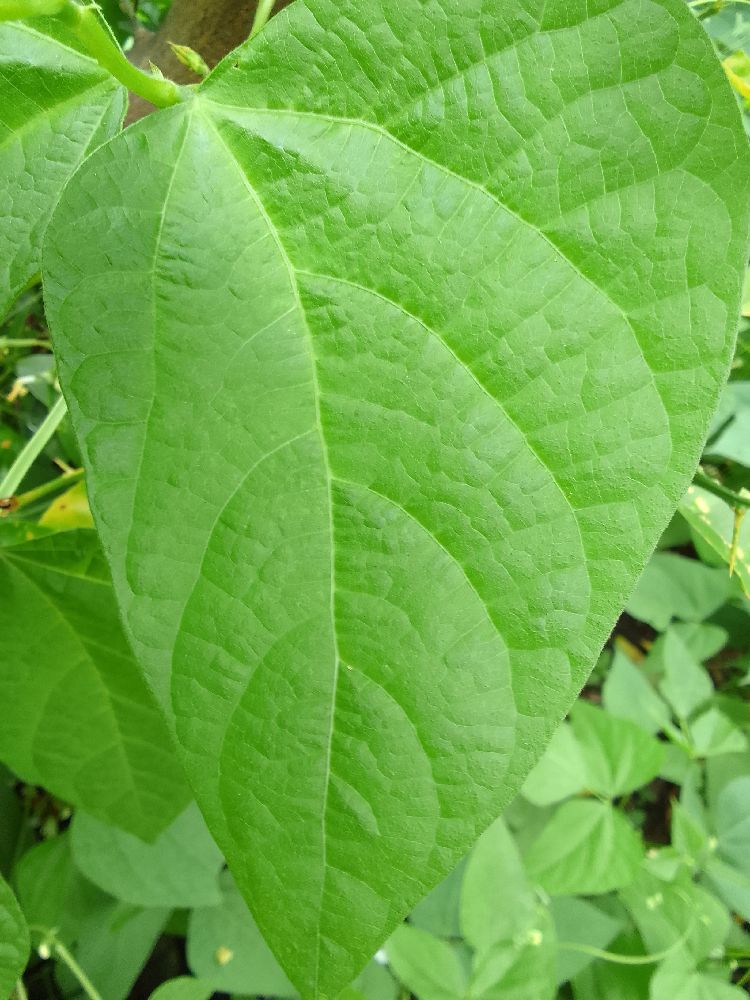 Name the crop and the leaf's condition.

common bean, healthy
